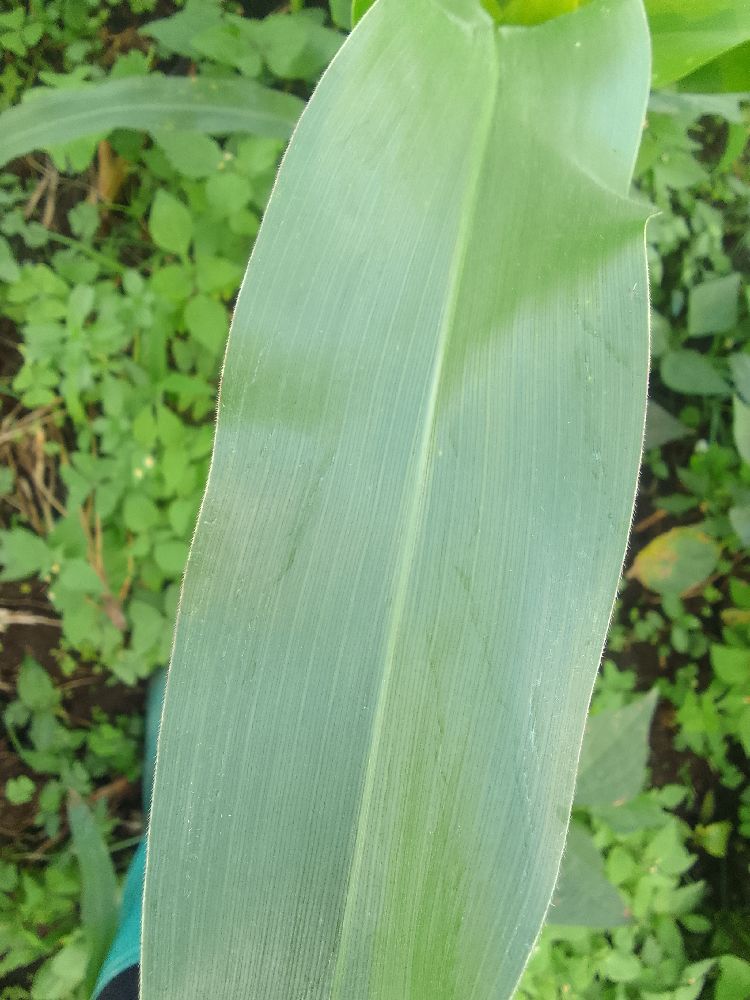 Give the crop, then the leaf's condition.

maize, healthy
